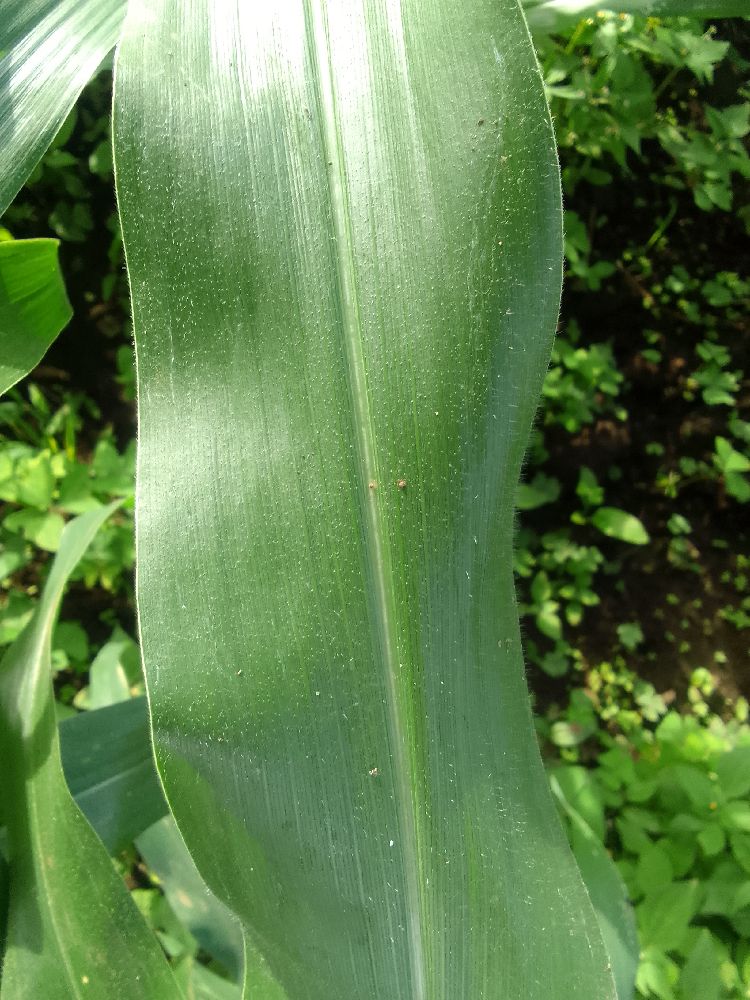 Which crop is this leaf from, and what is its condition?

maize, healthy
